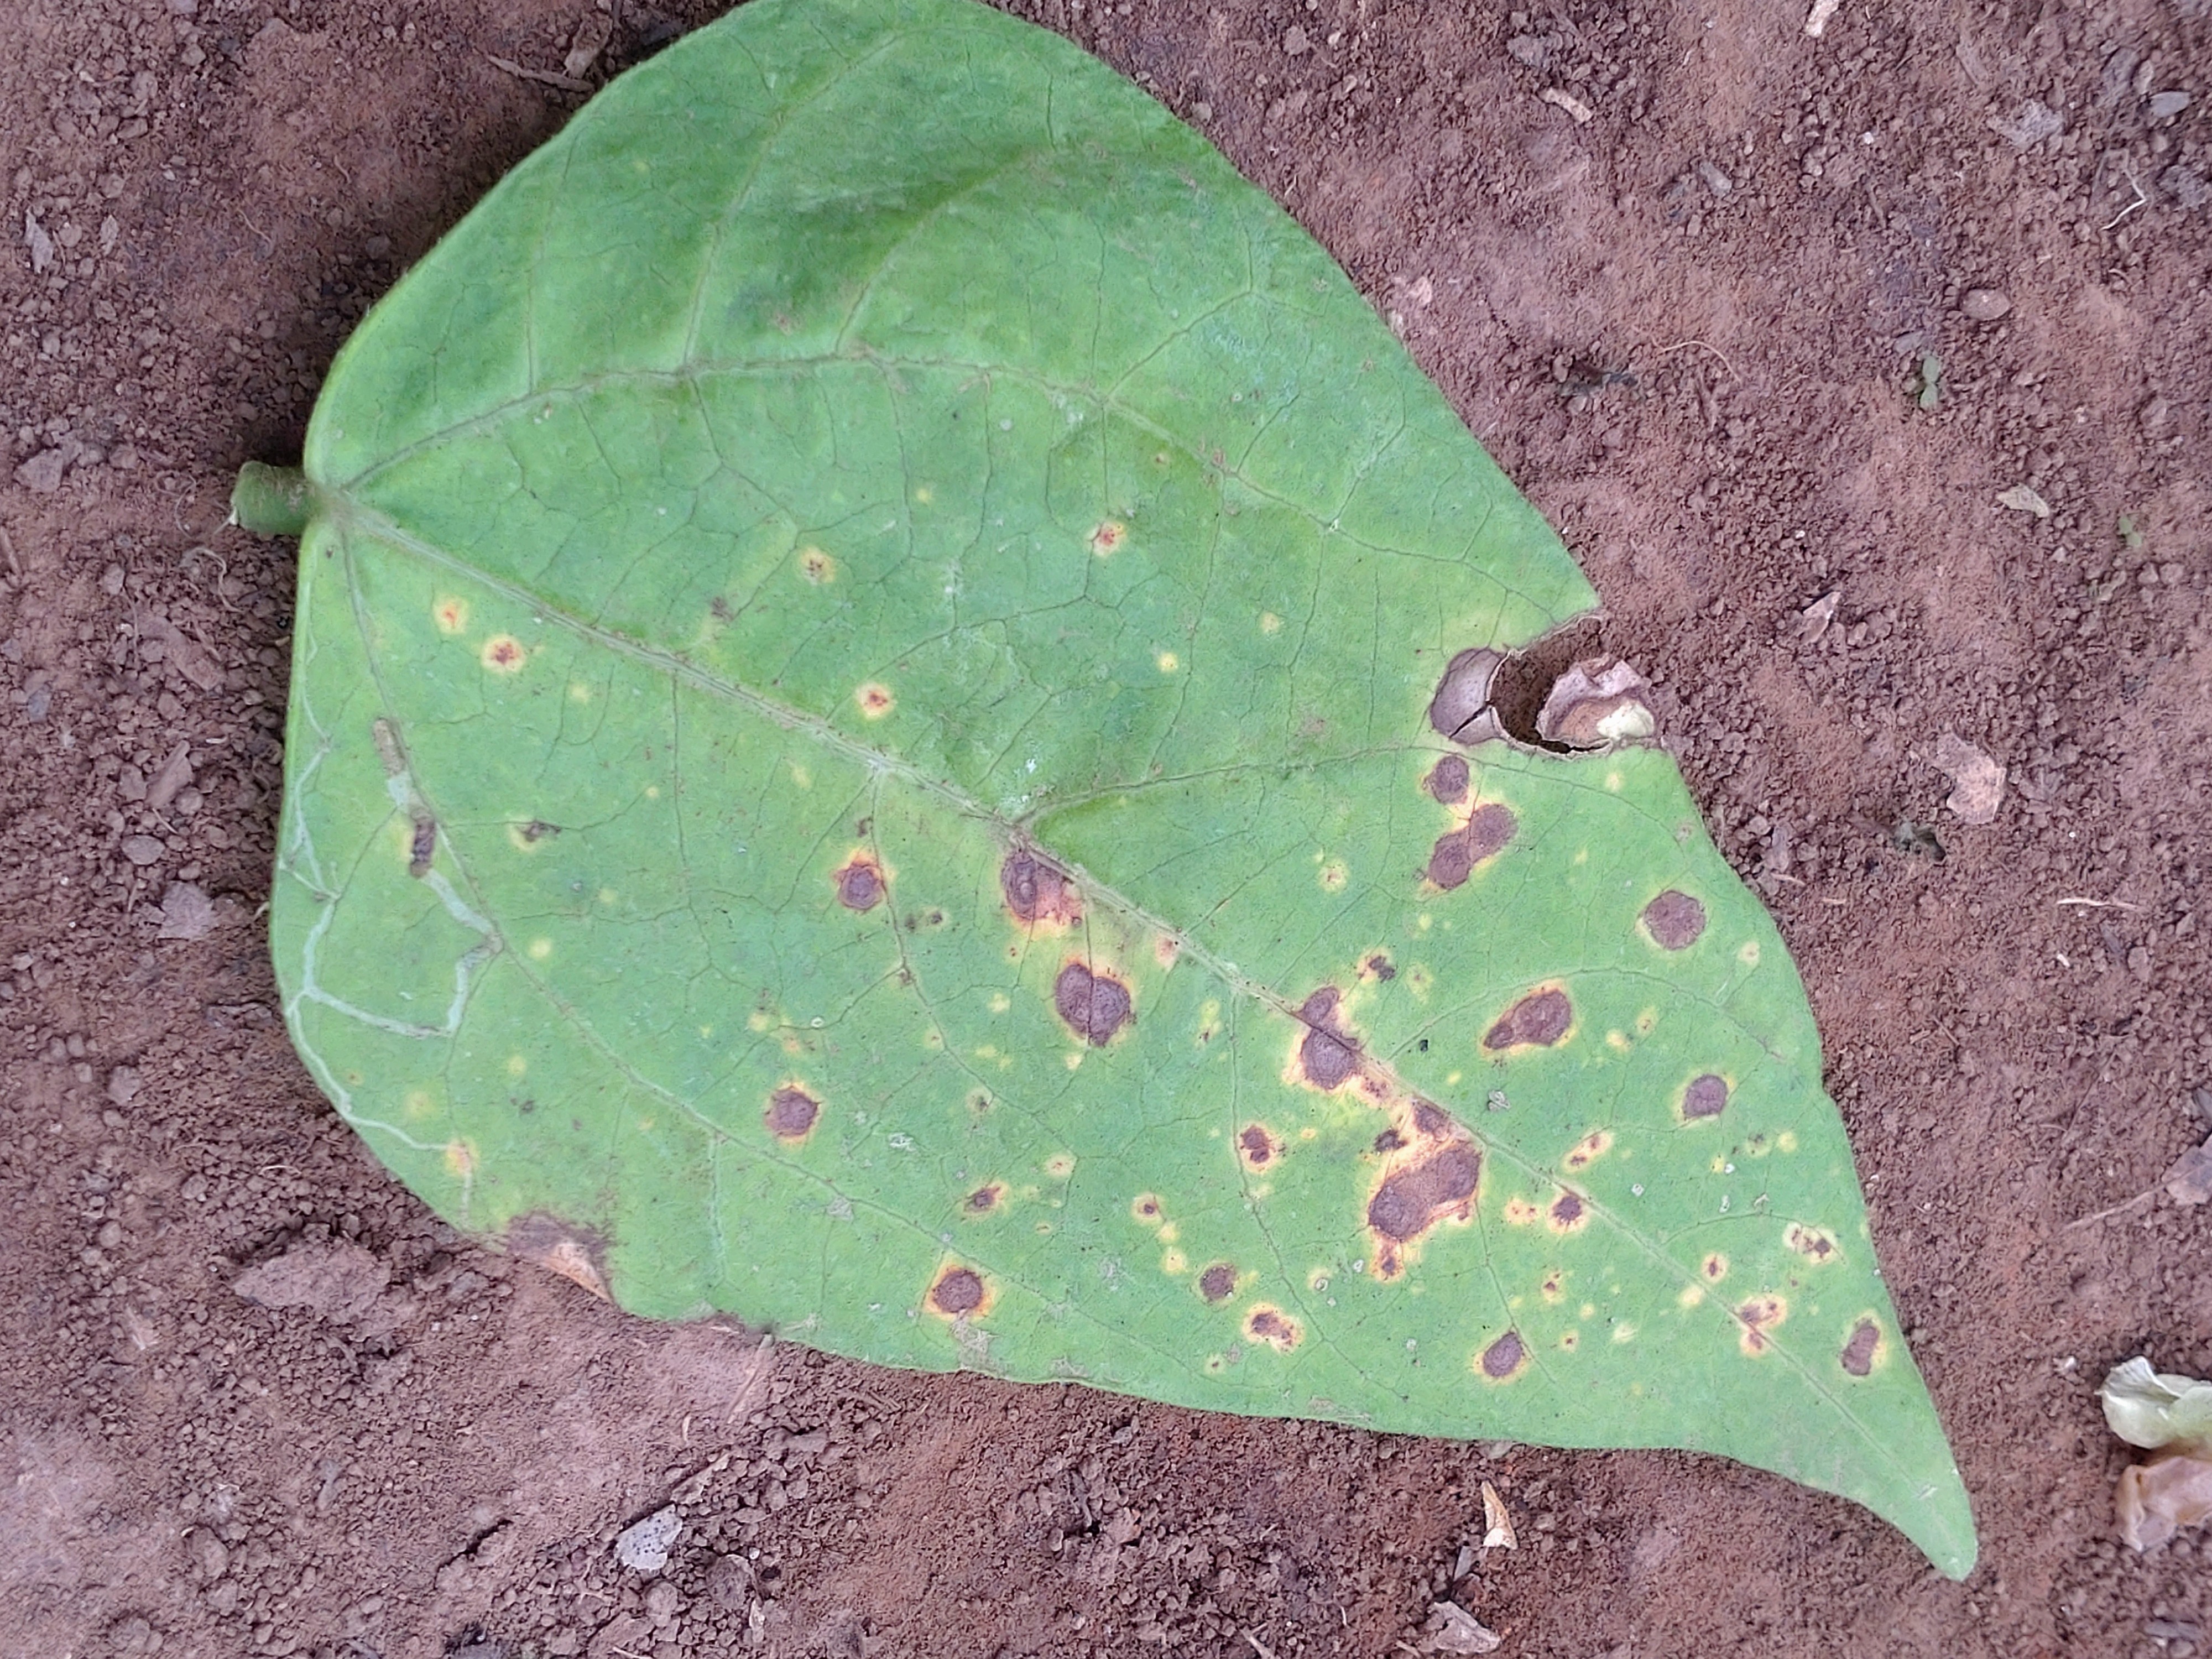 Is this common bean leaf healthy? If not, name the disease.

rust
